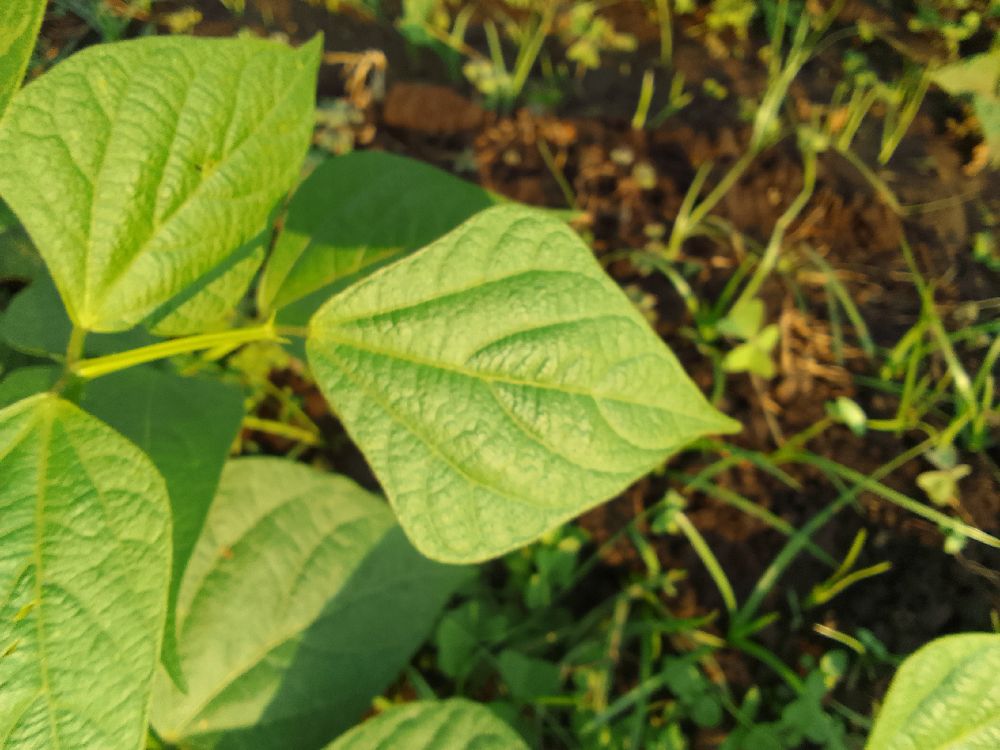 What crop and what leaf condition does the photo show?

common bean, healthy
